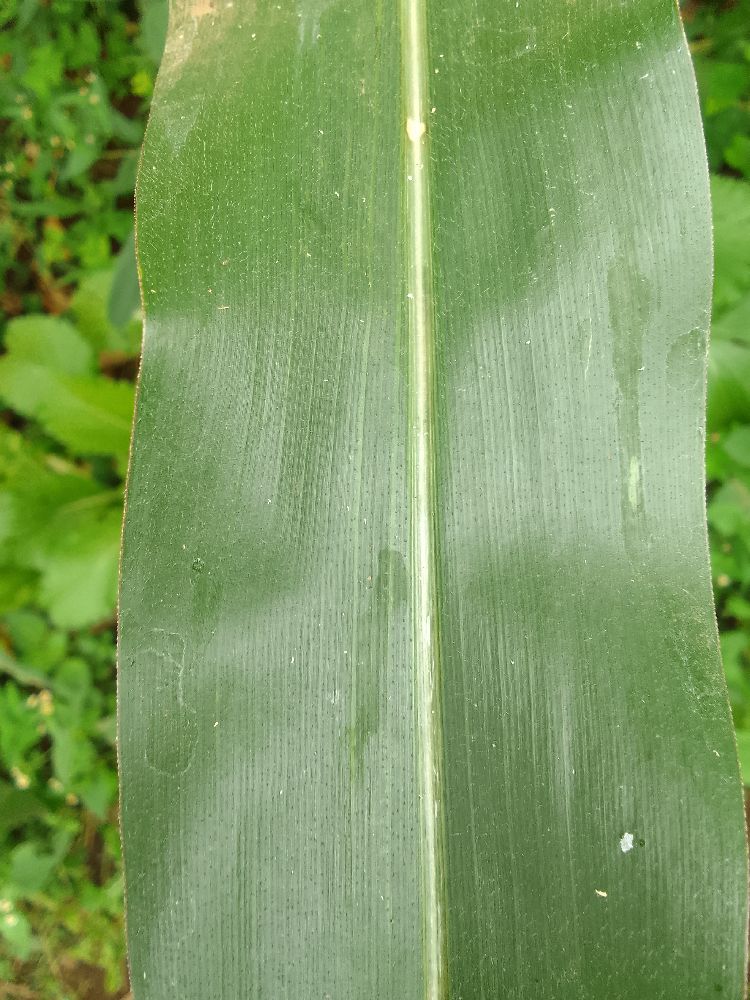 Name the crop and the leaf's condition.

maize, healthy
